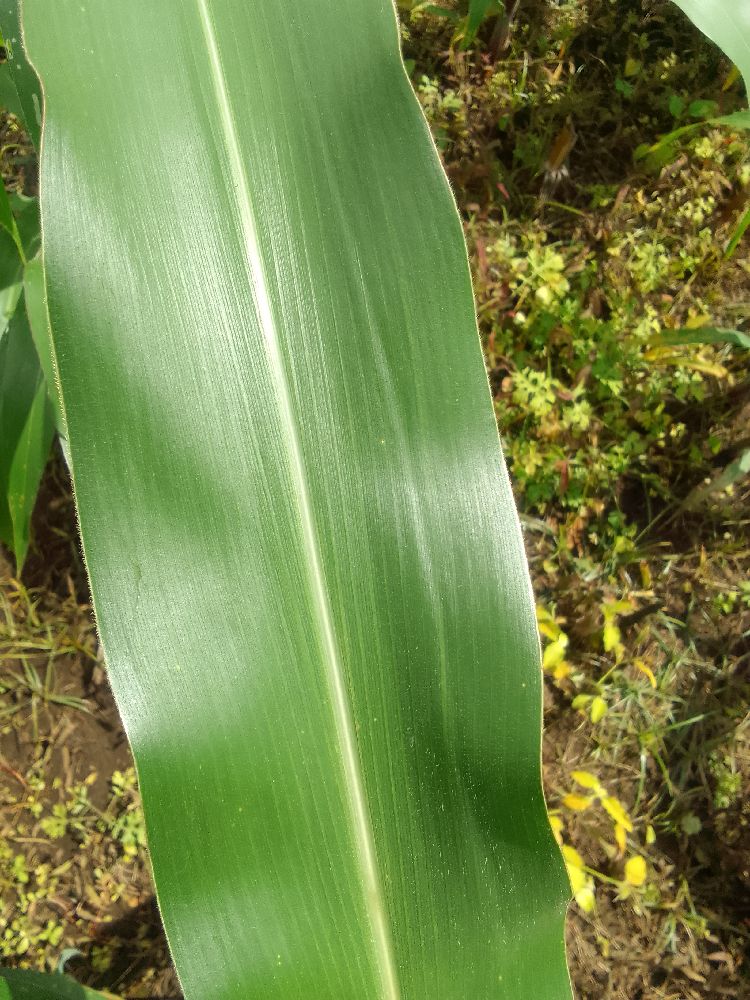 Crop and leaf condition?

maize, healthy
